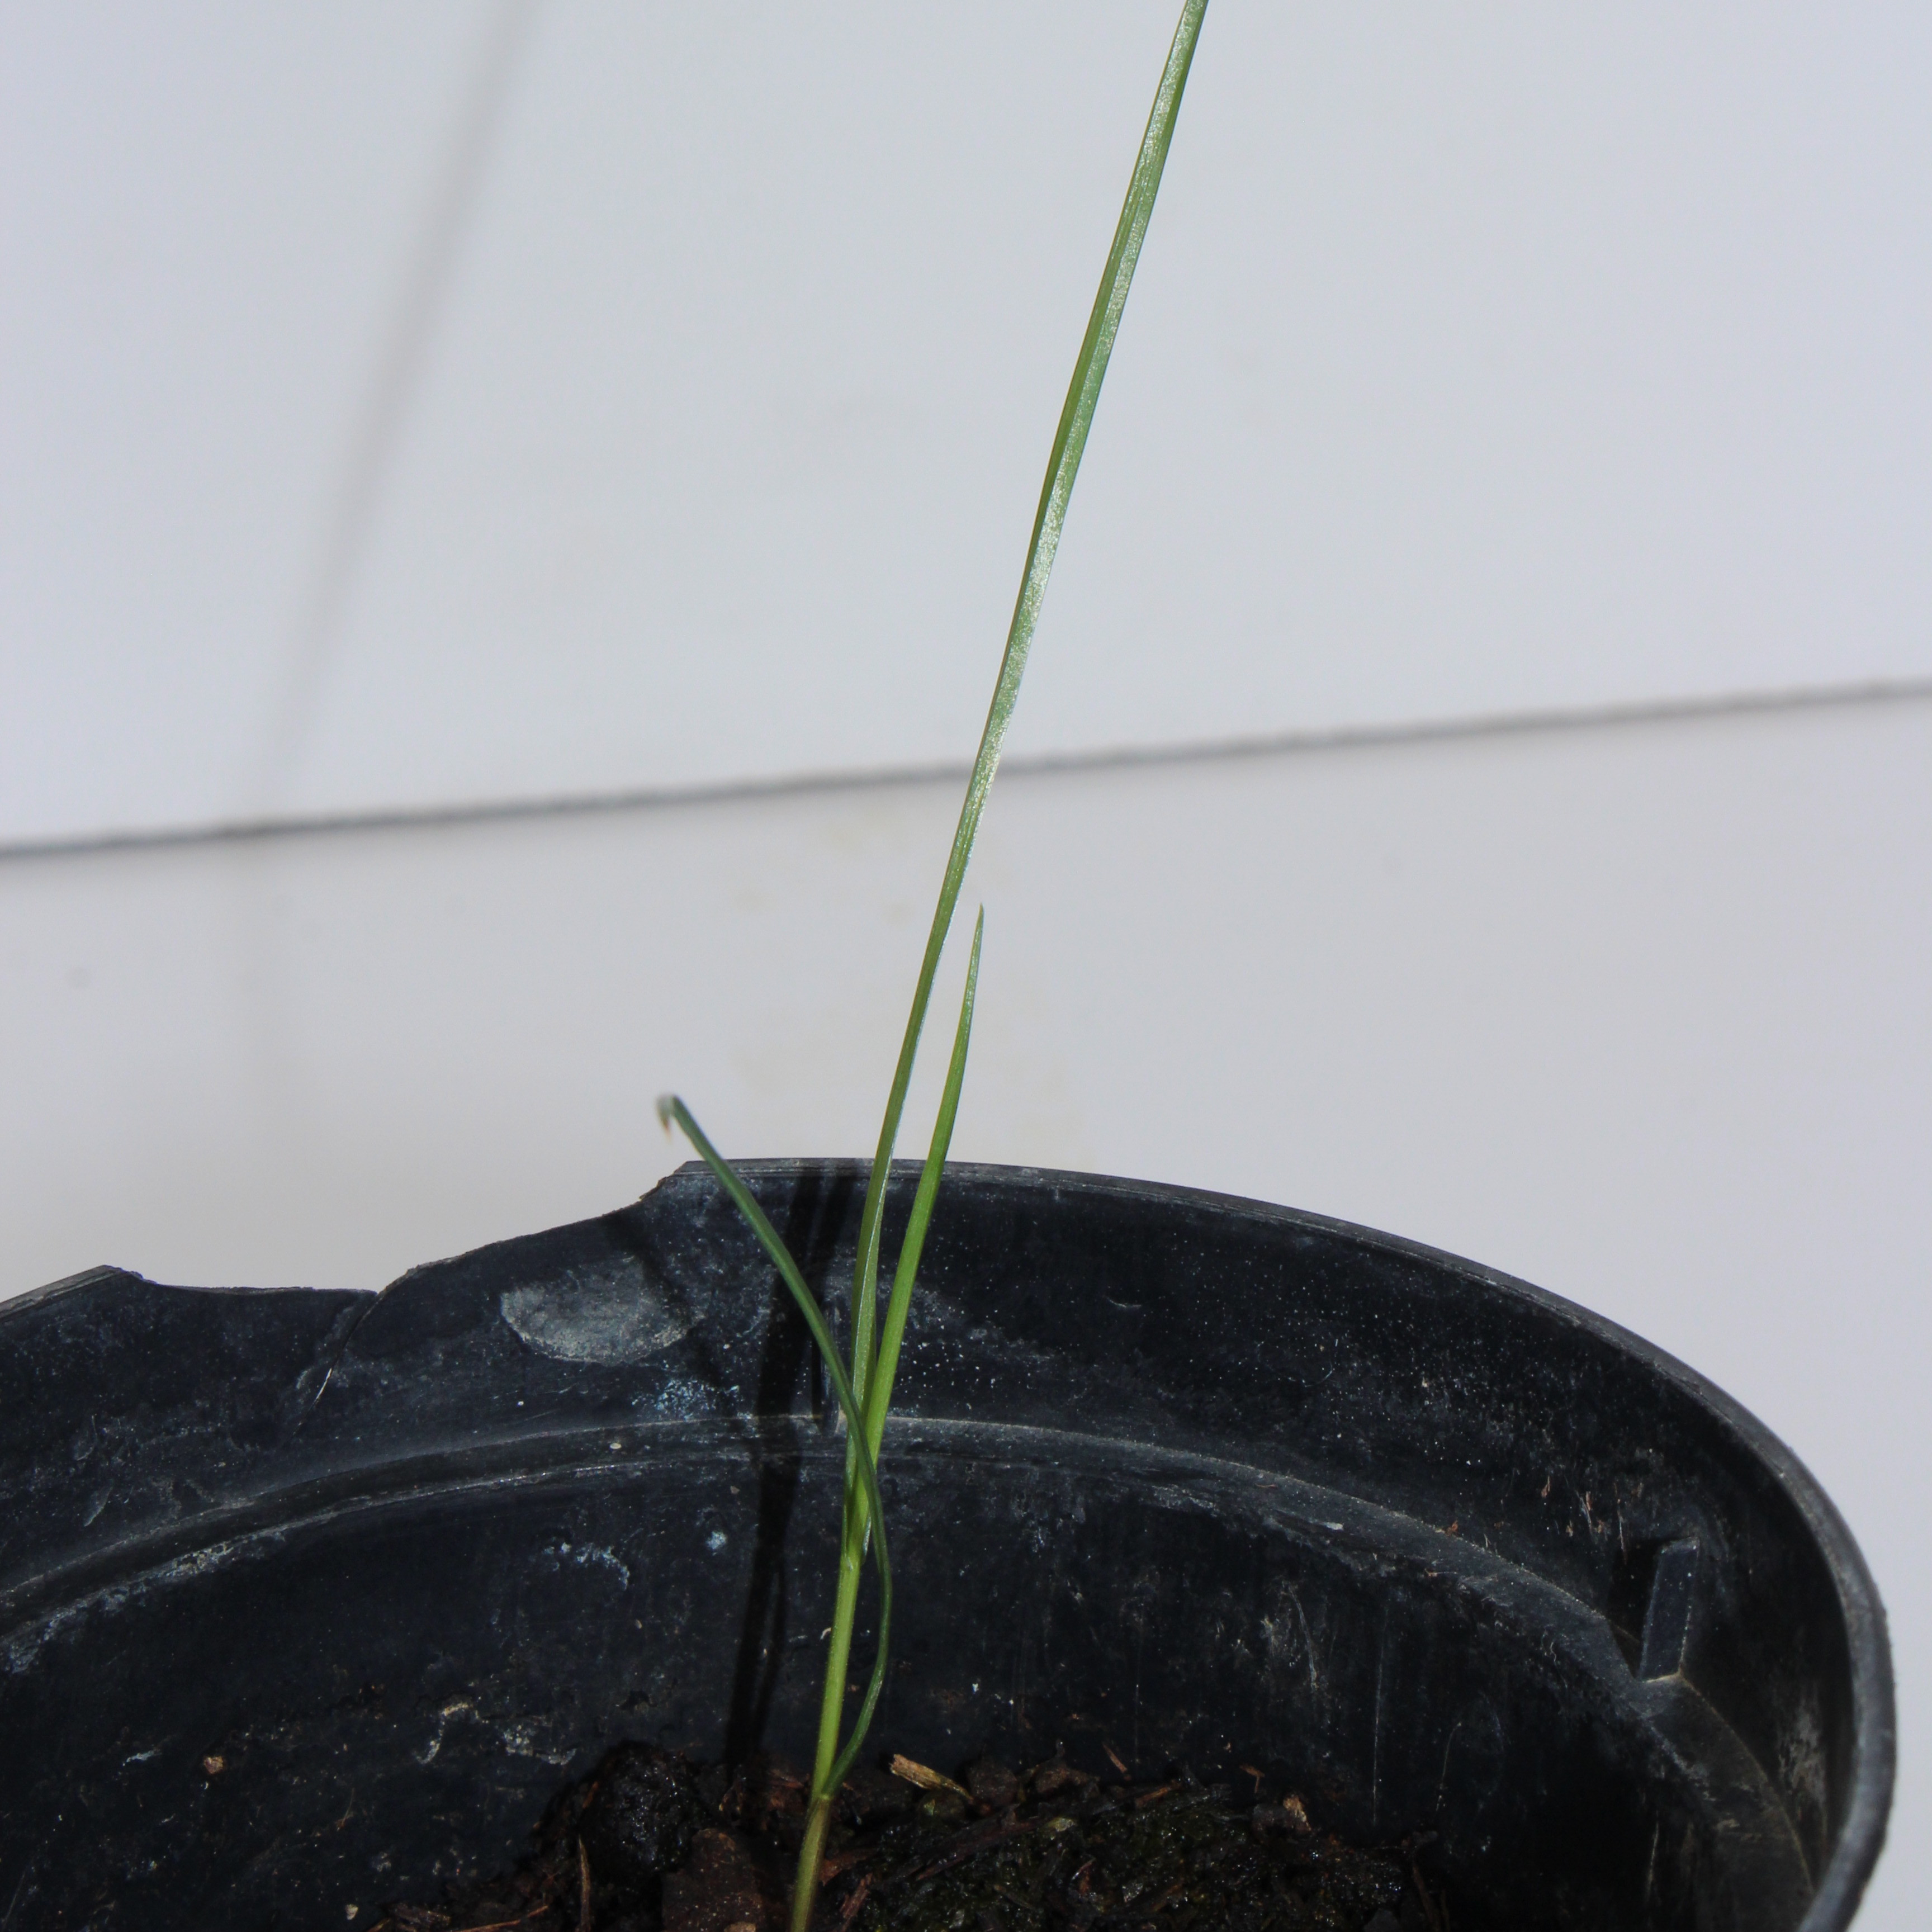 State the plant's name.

Lolium multiflorum
